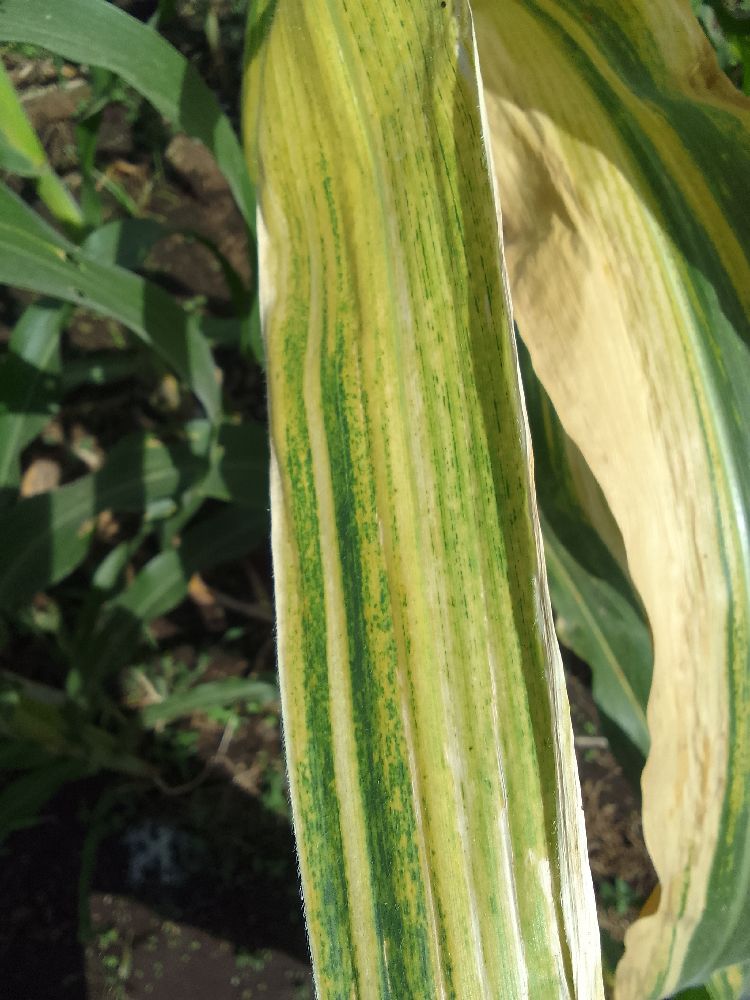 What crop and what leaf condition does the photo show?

maize, maize lethal necrosis
